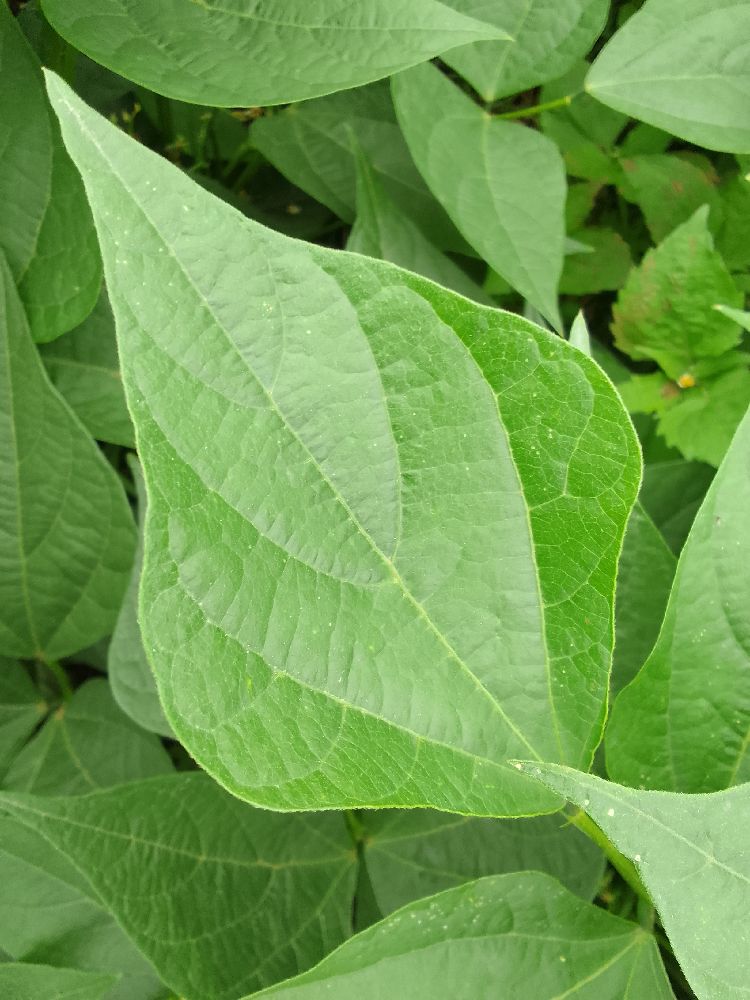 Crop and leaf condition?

common bean, healthy
